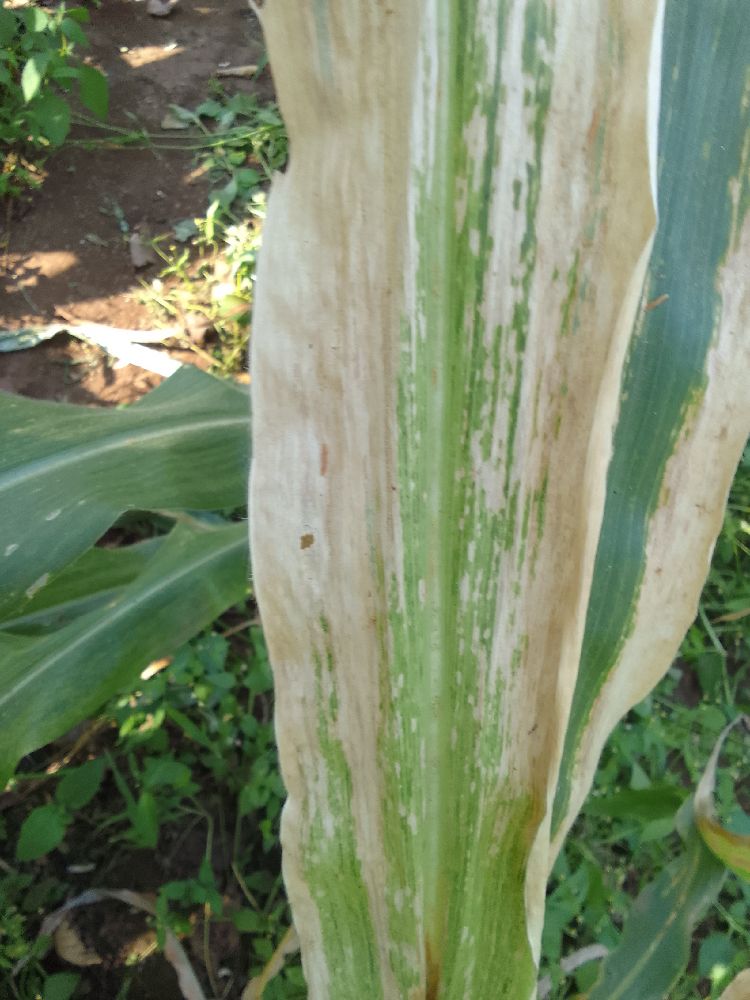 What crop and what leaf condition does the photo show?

maize, maize lethal necrosis
